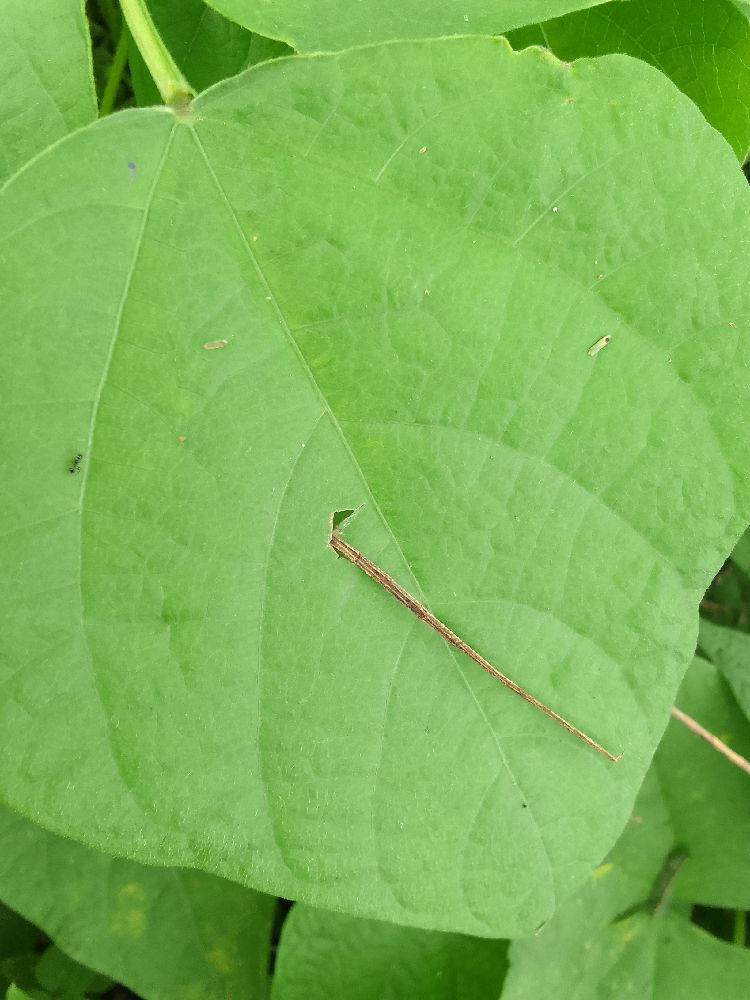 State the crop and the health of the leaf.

common bean, healthy
